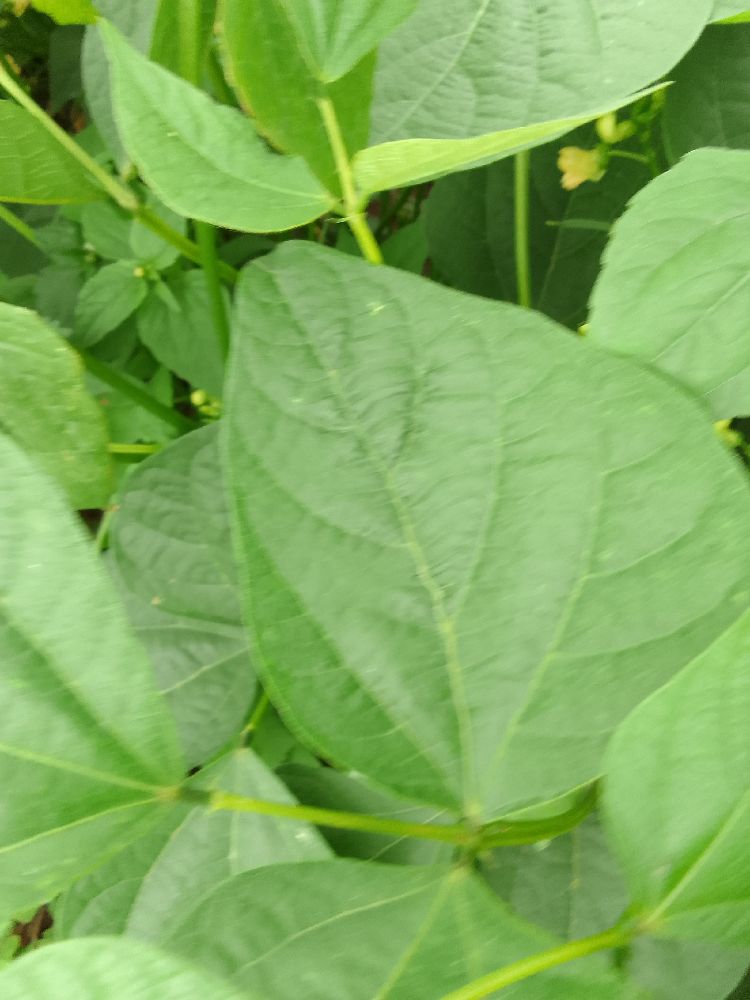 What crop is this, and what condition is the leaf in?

common bean, healthy
